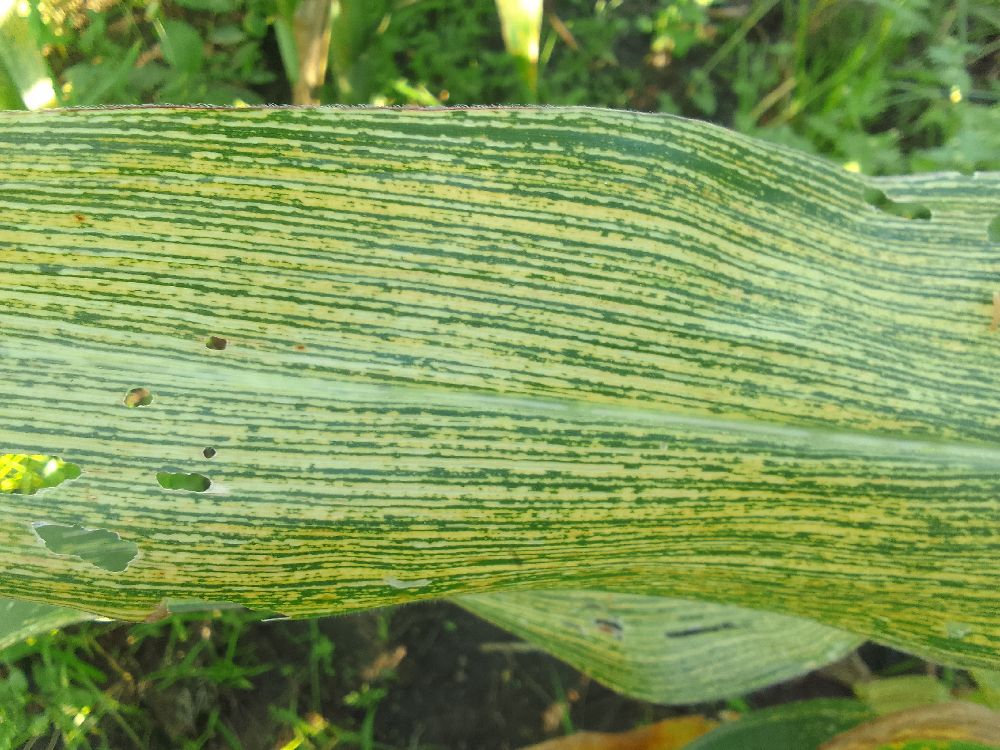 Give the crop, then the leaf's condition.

maize, maize streak virus
